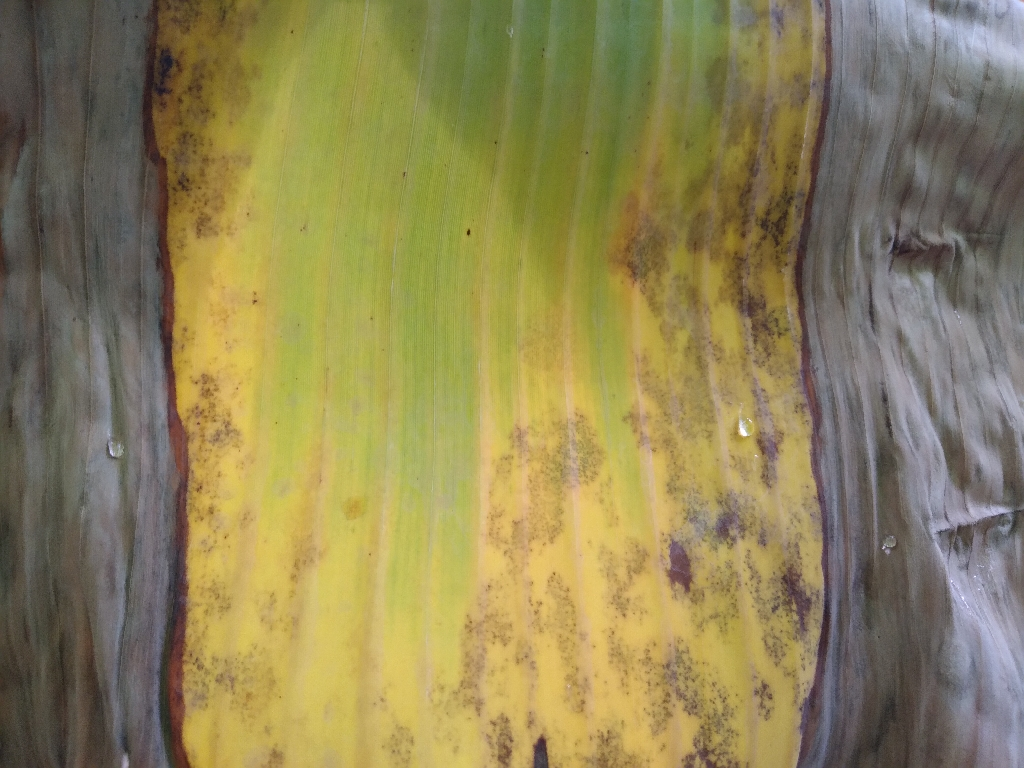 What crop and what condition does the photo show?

banana, black sigatoka
